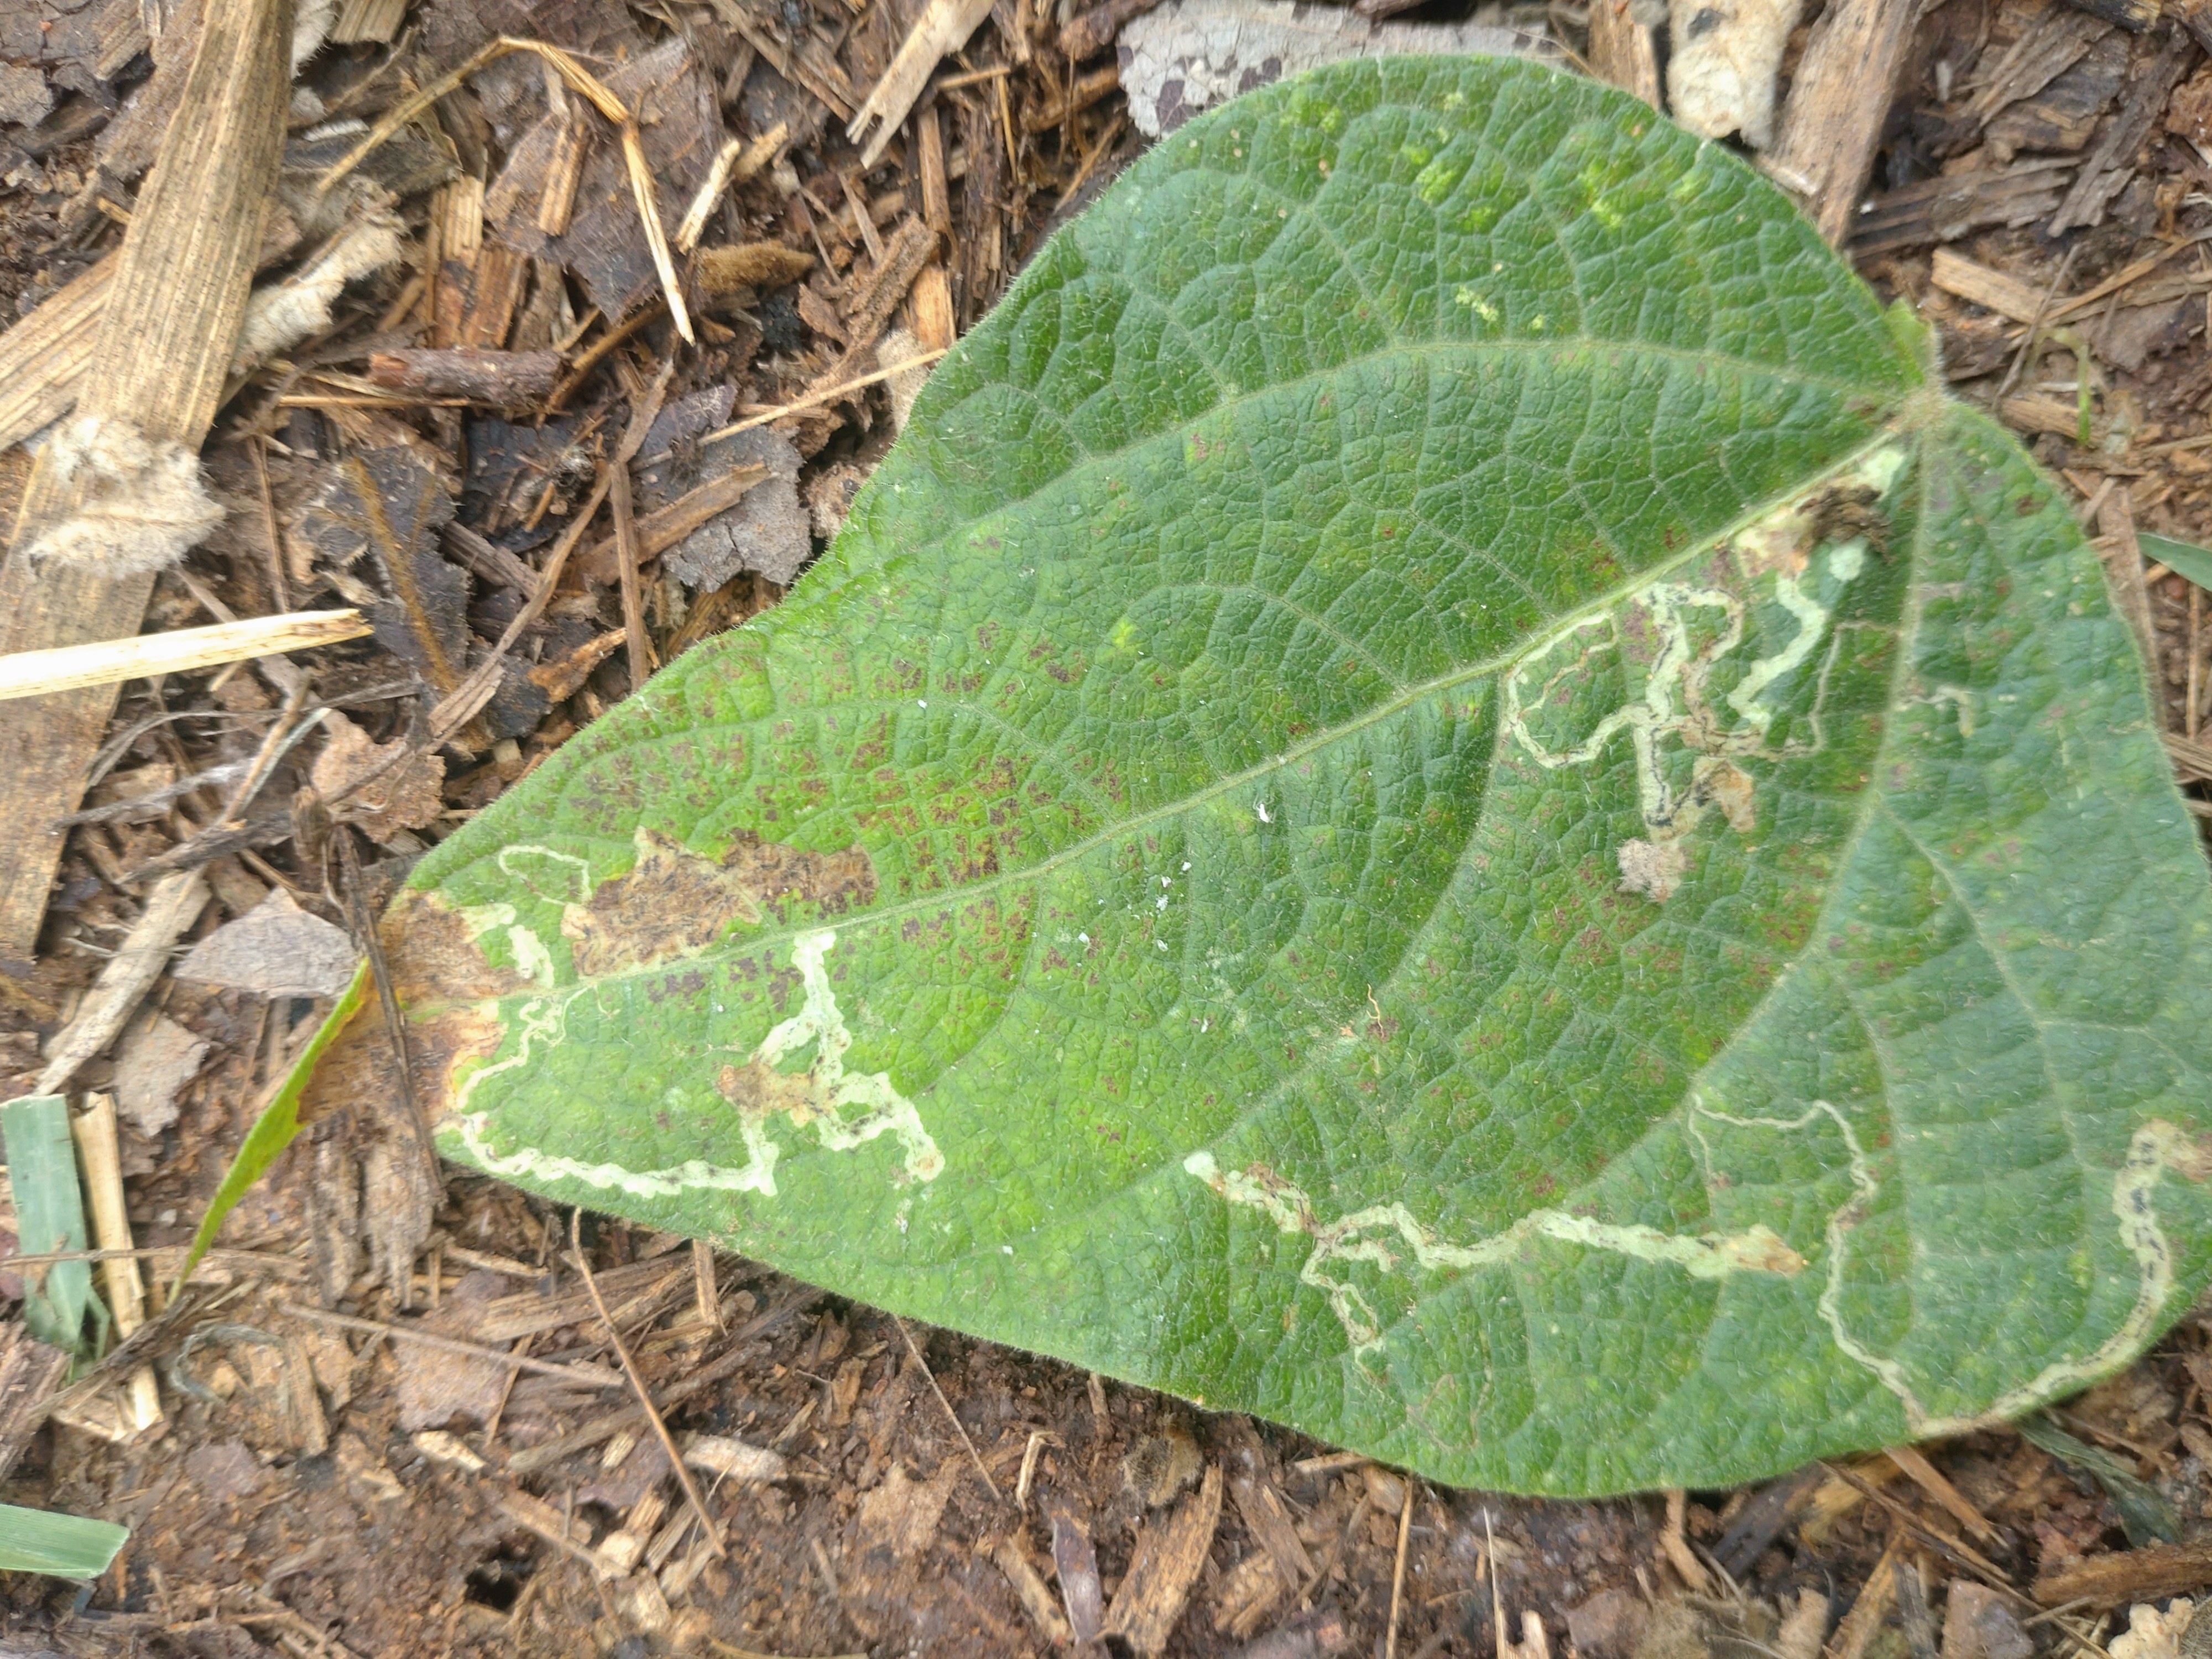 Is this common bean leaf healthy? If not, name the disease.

anthracnose
